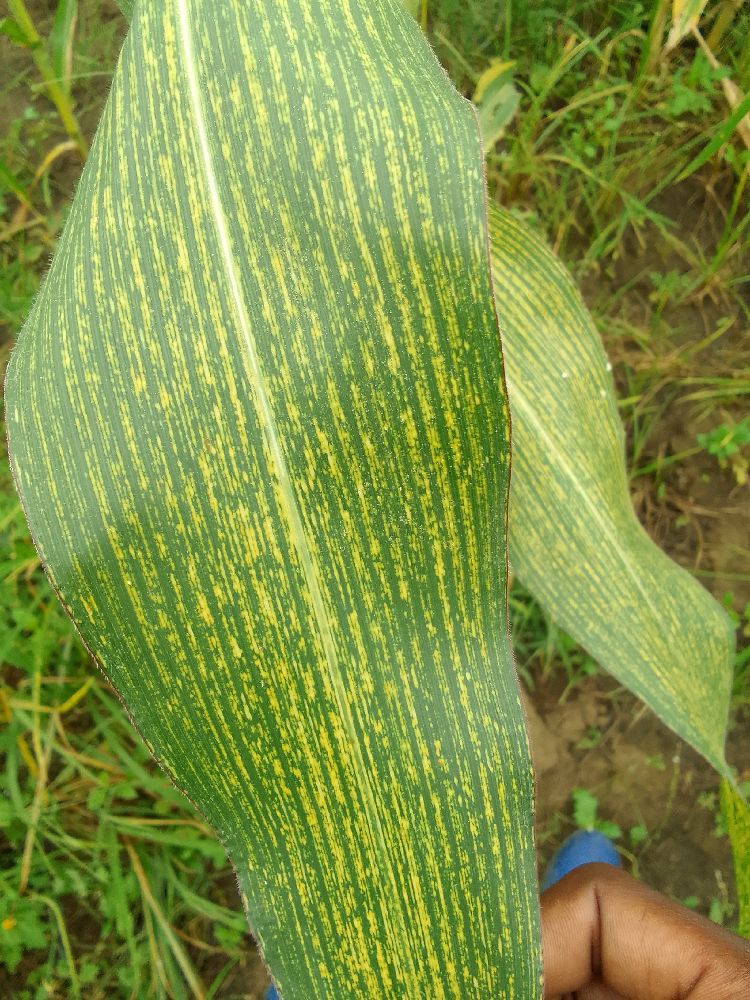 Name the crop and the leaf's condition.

maize, maize streak virus
